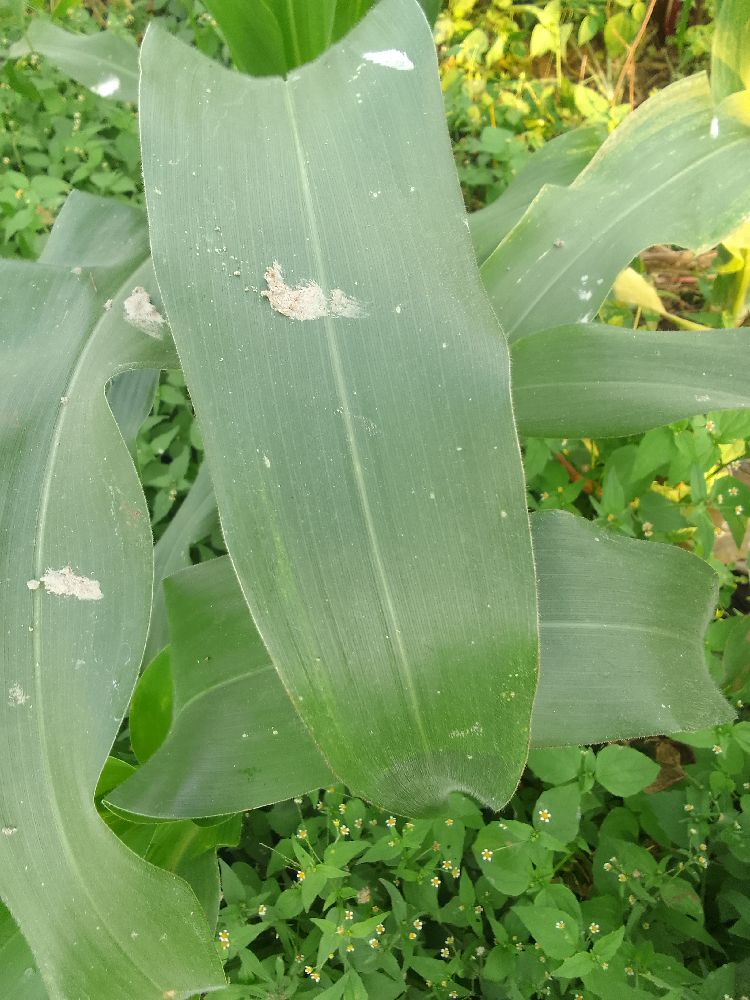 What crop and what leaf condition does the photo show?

maize, healthy
